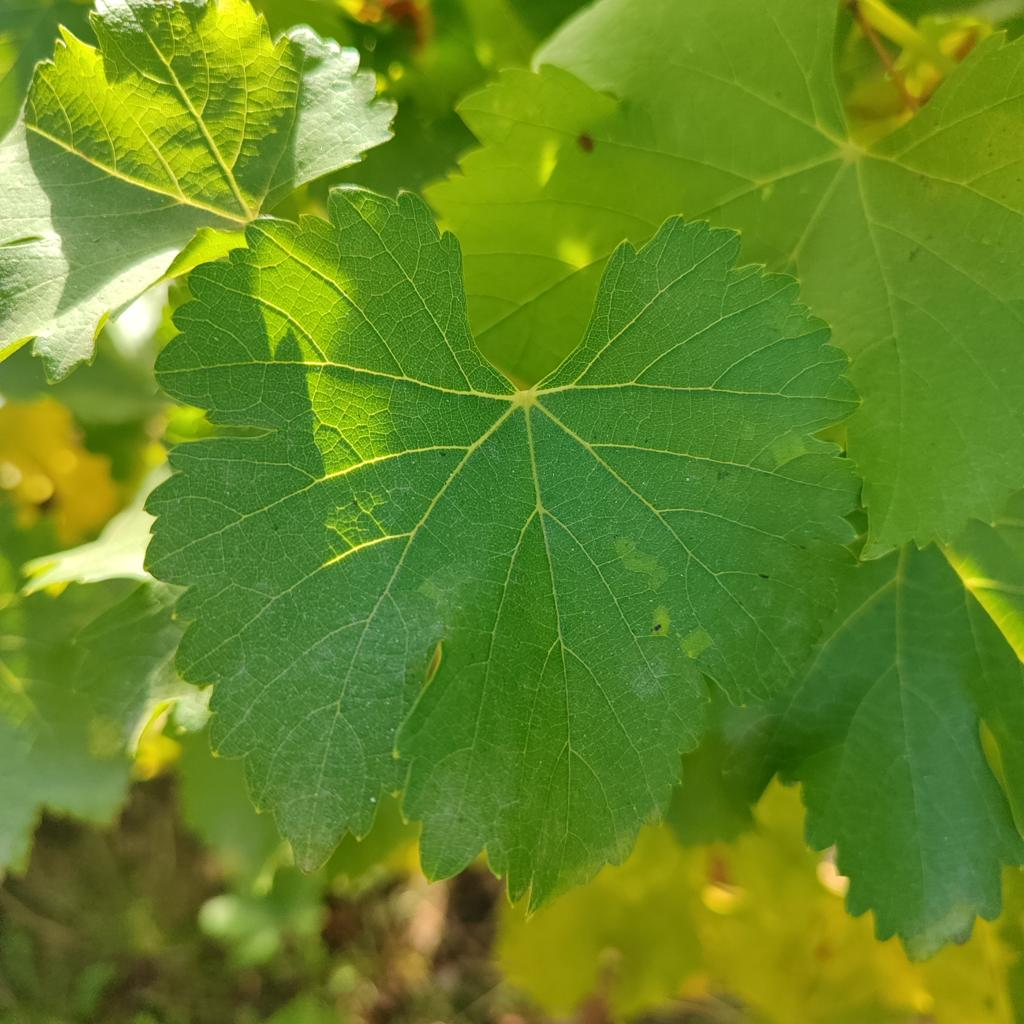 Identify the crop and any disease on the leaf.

grapevine, powdery mildew
